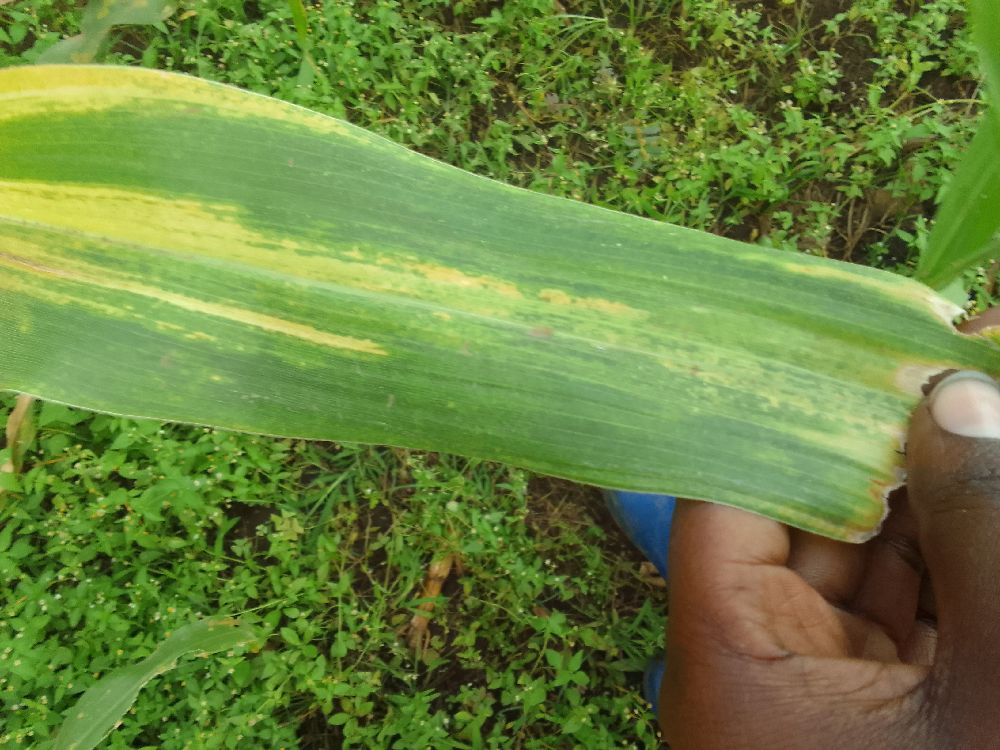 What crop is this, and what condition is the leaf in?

maize, maize lethal necrosis
